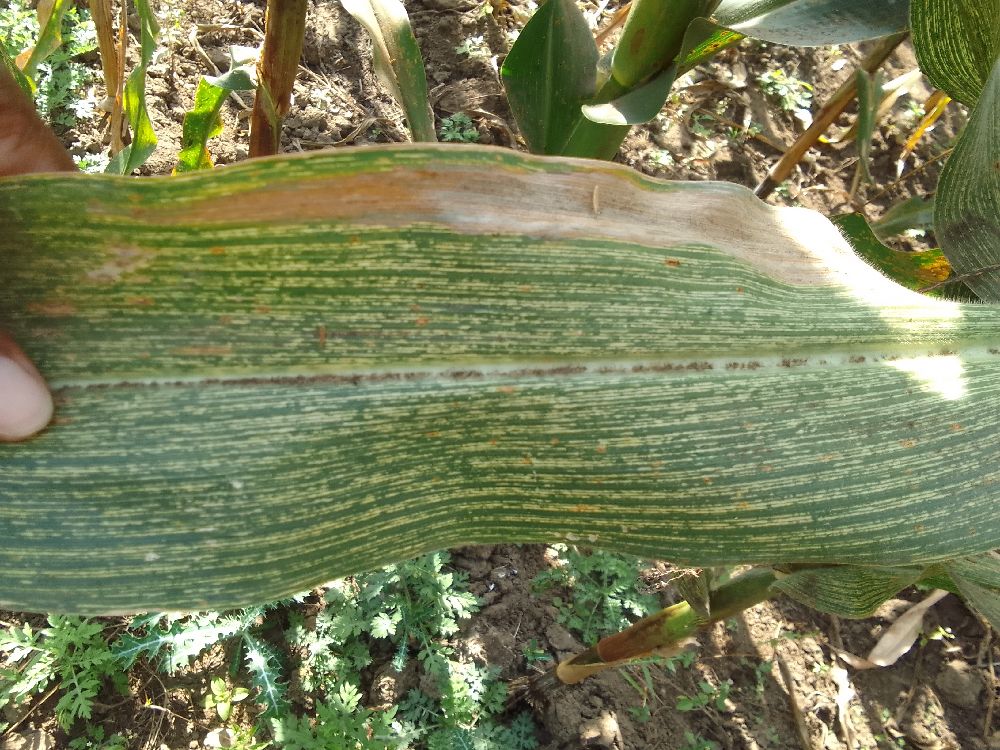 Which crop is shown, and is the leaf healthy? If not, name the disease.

maize, maize streak virus
